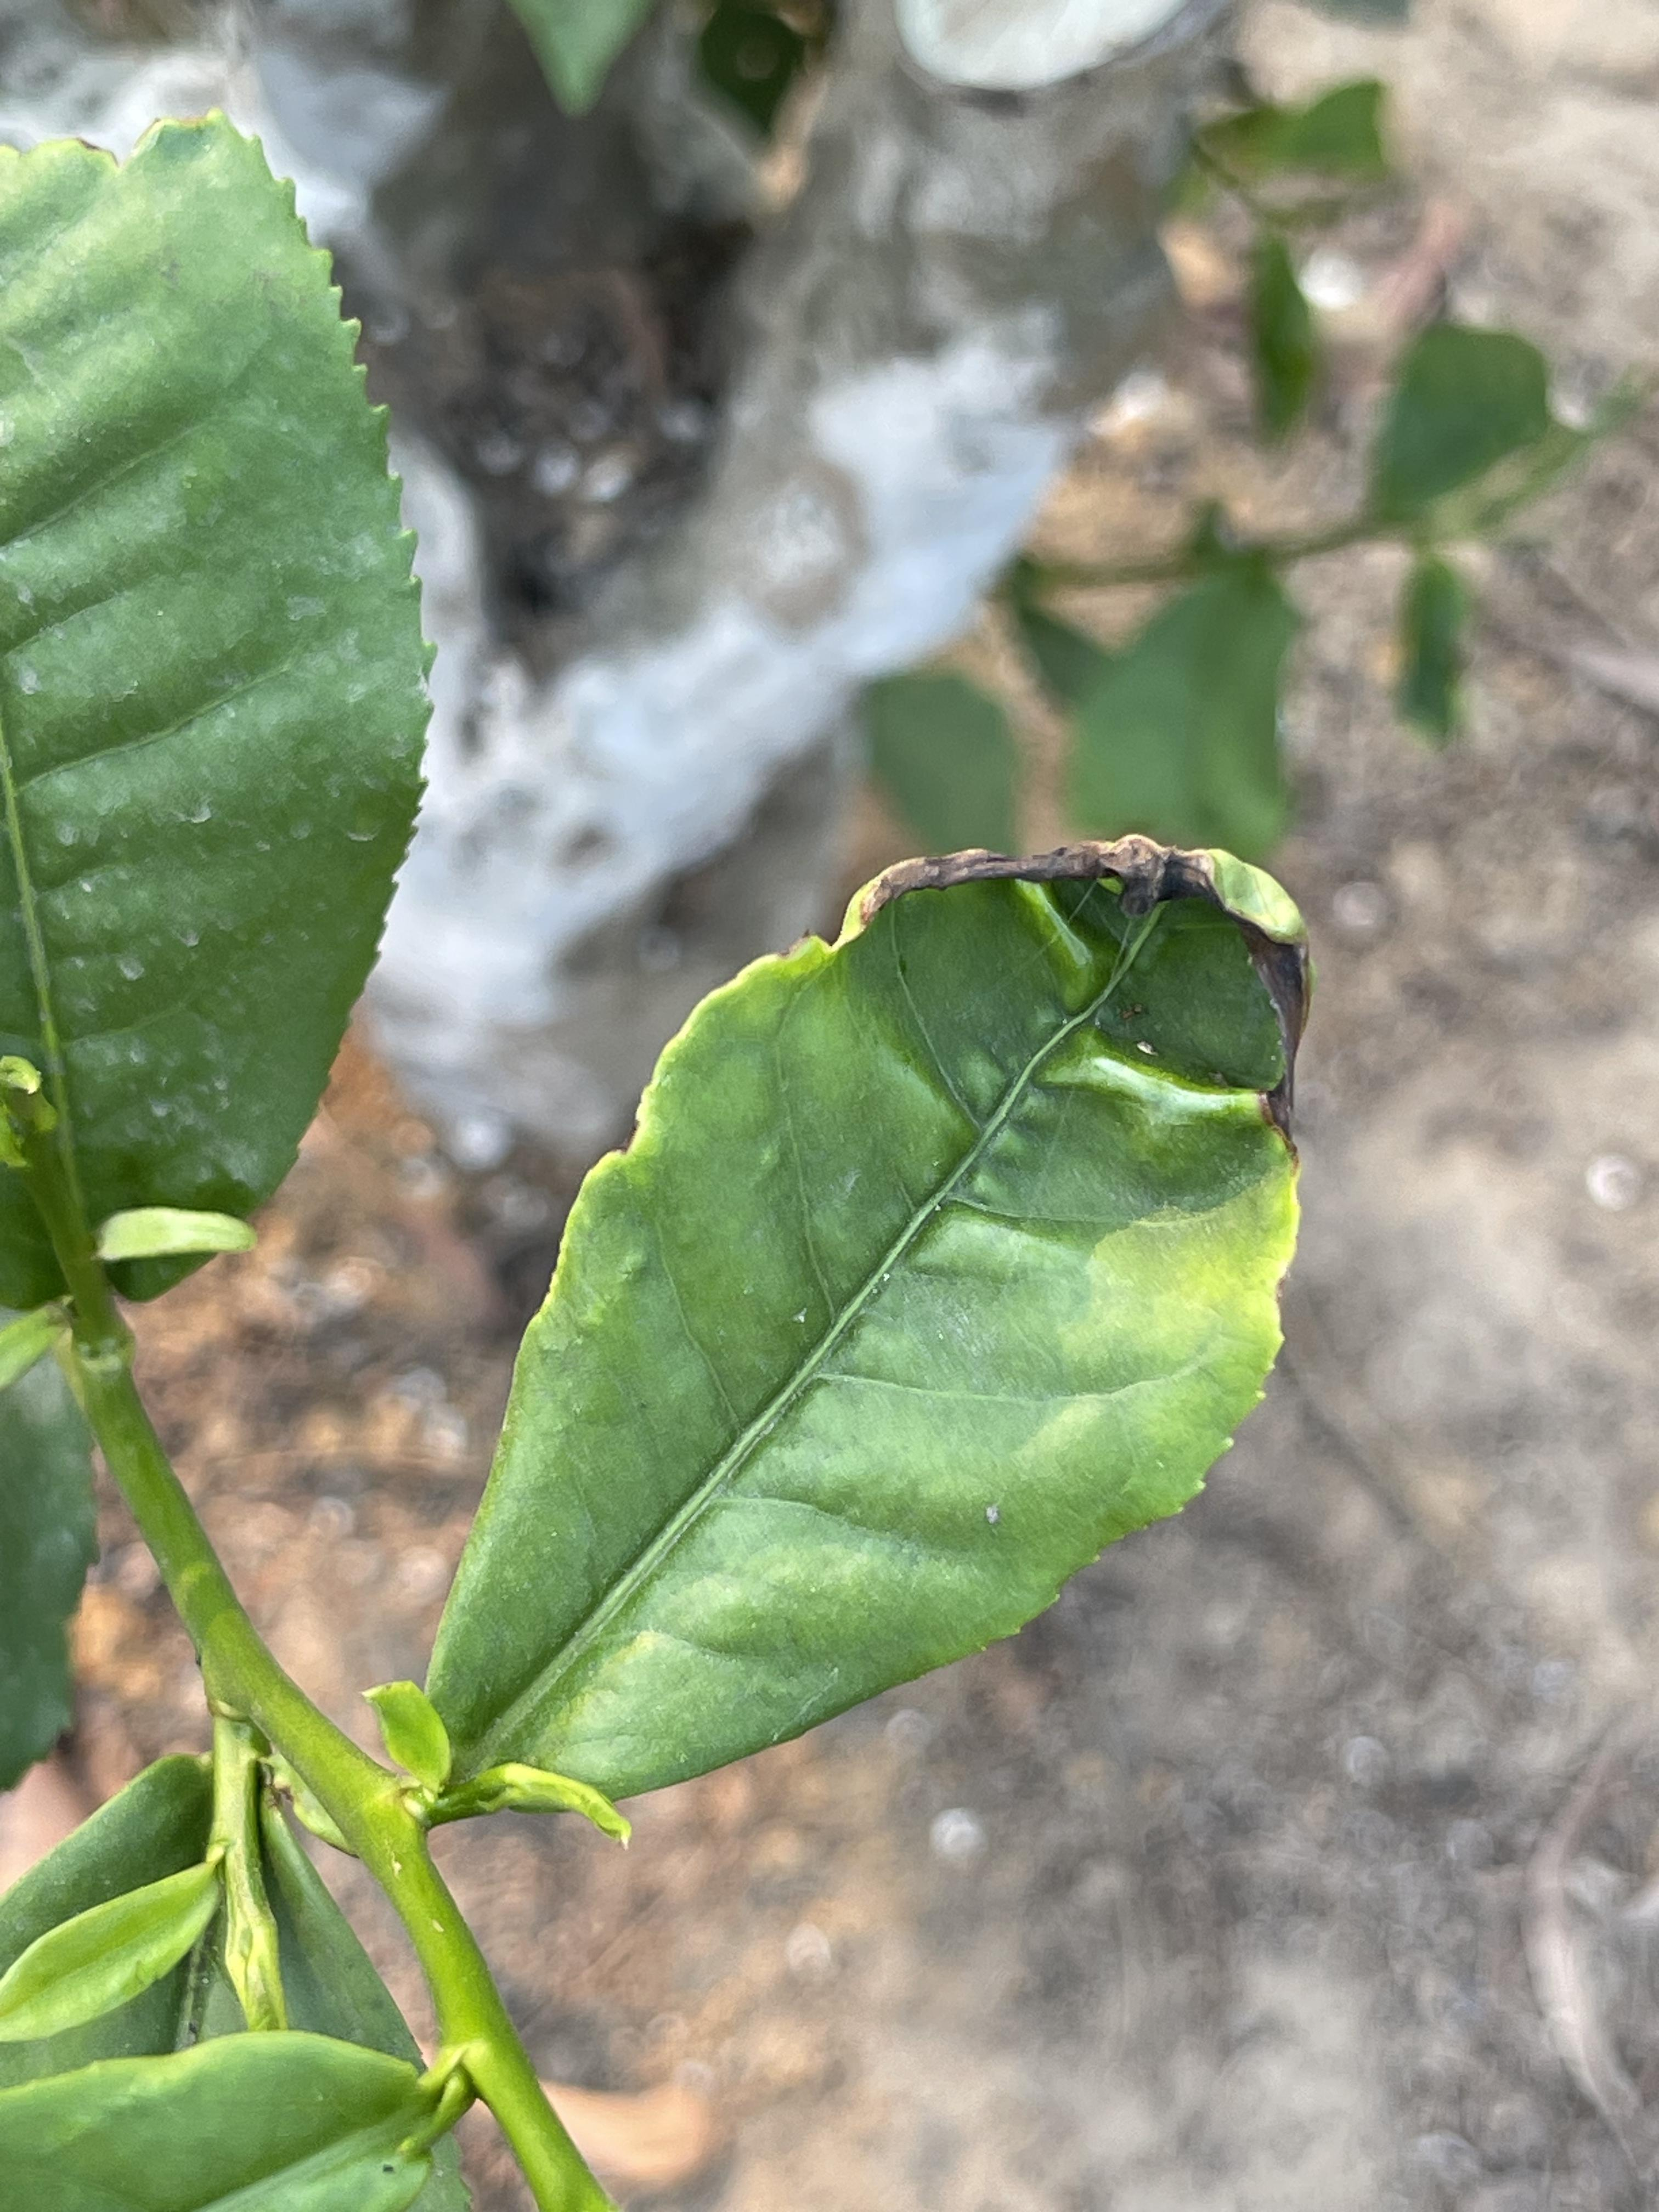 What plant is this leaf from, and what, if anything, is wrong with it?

tea, helopeltis
